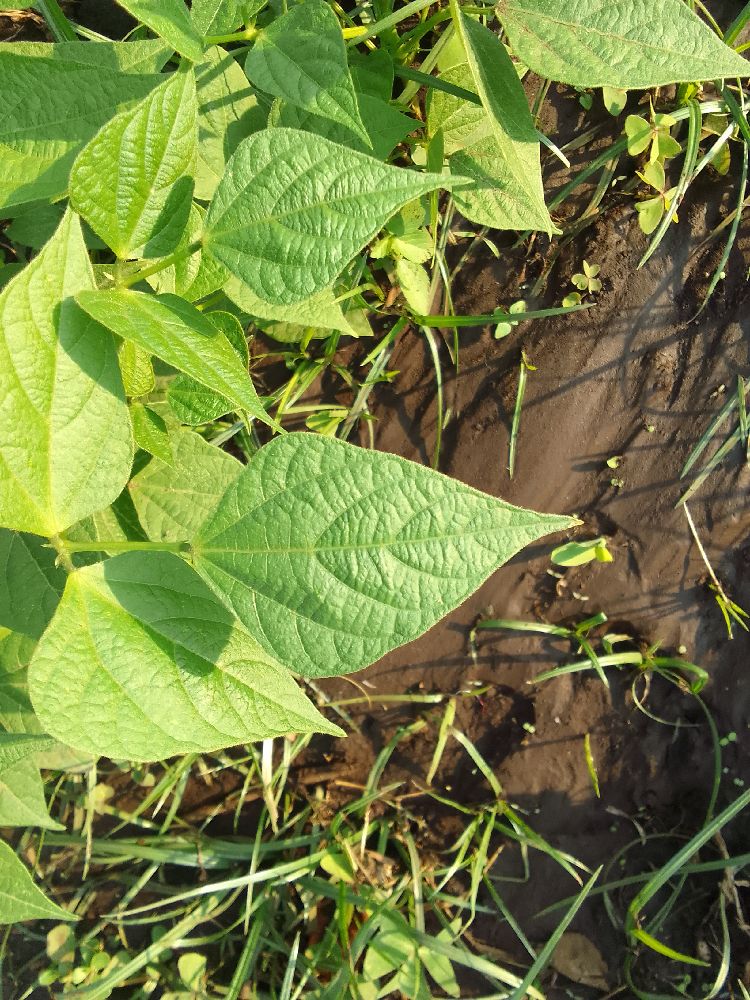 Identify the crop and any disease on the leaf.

common bean, healthy
